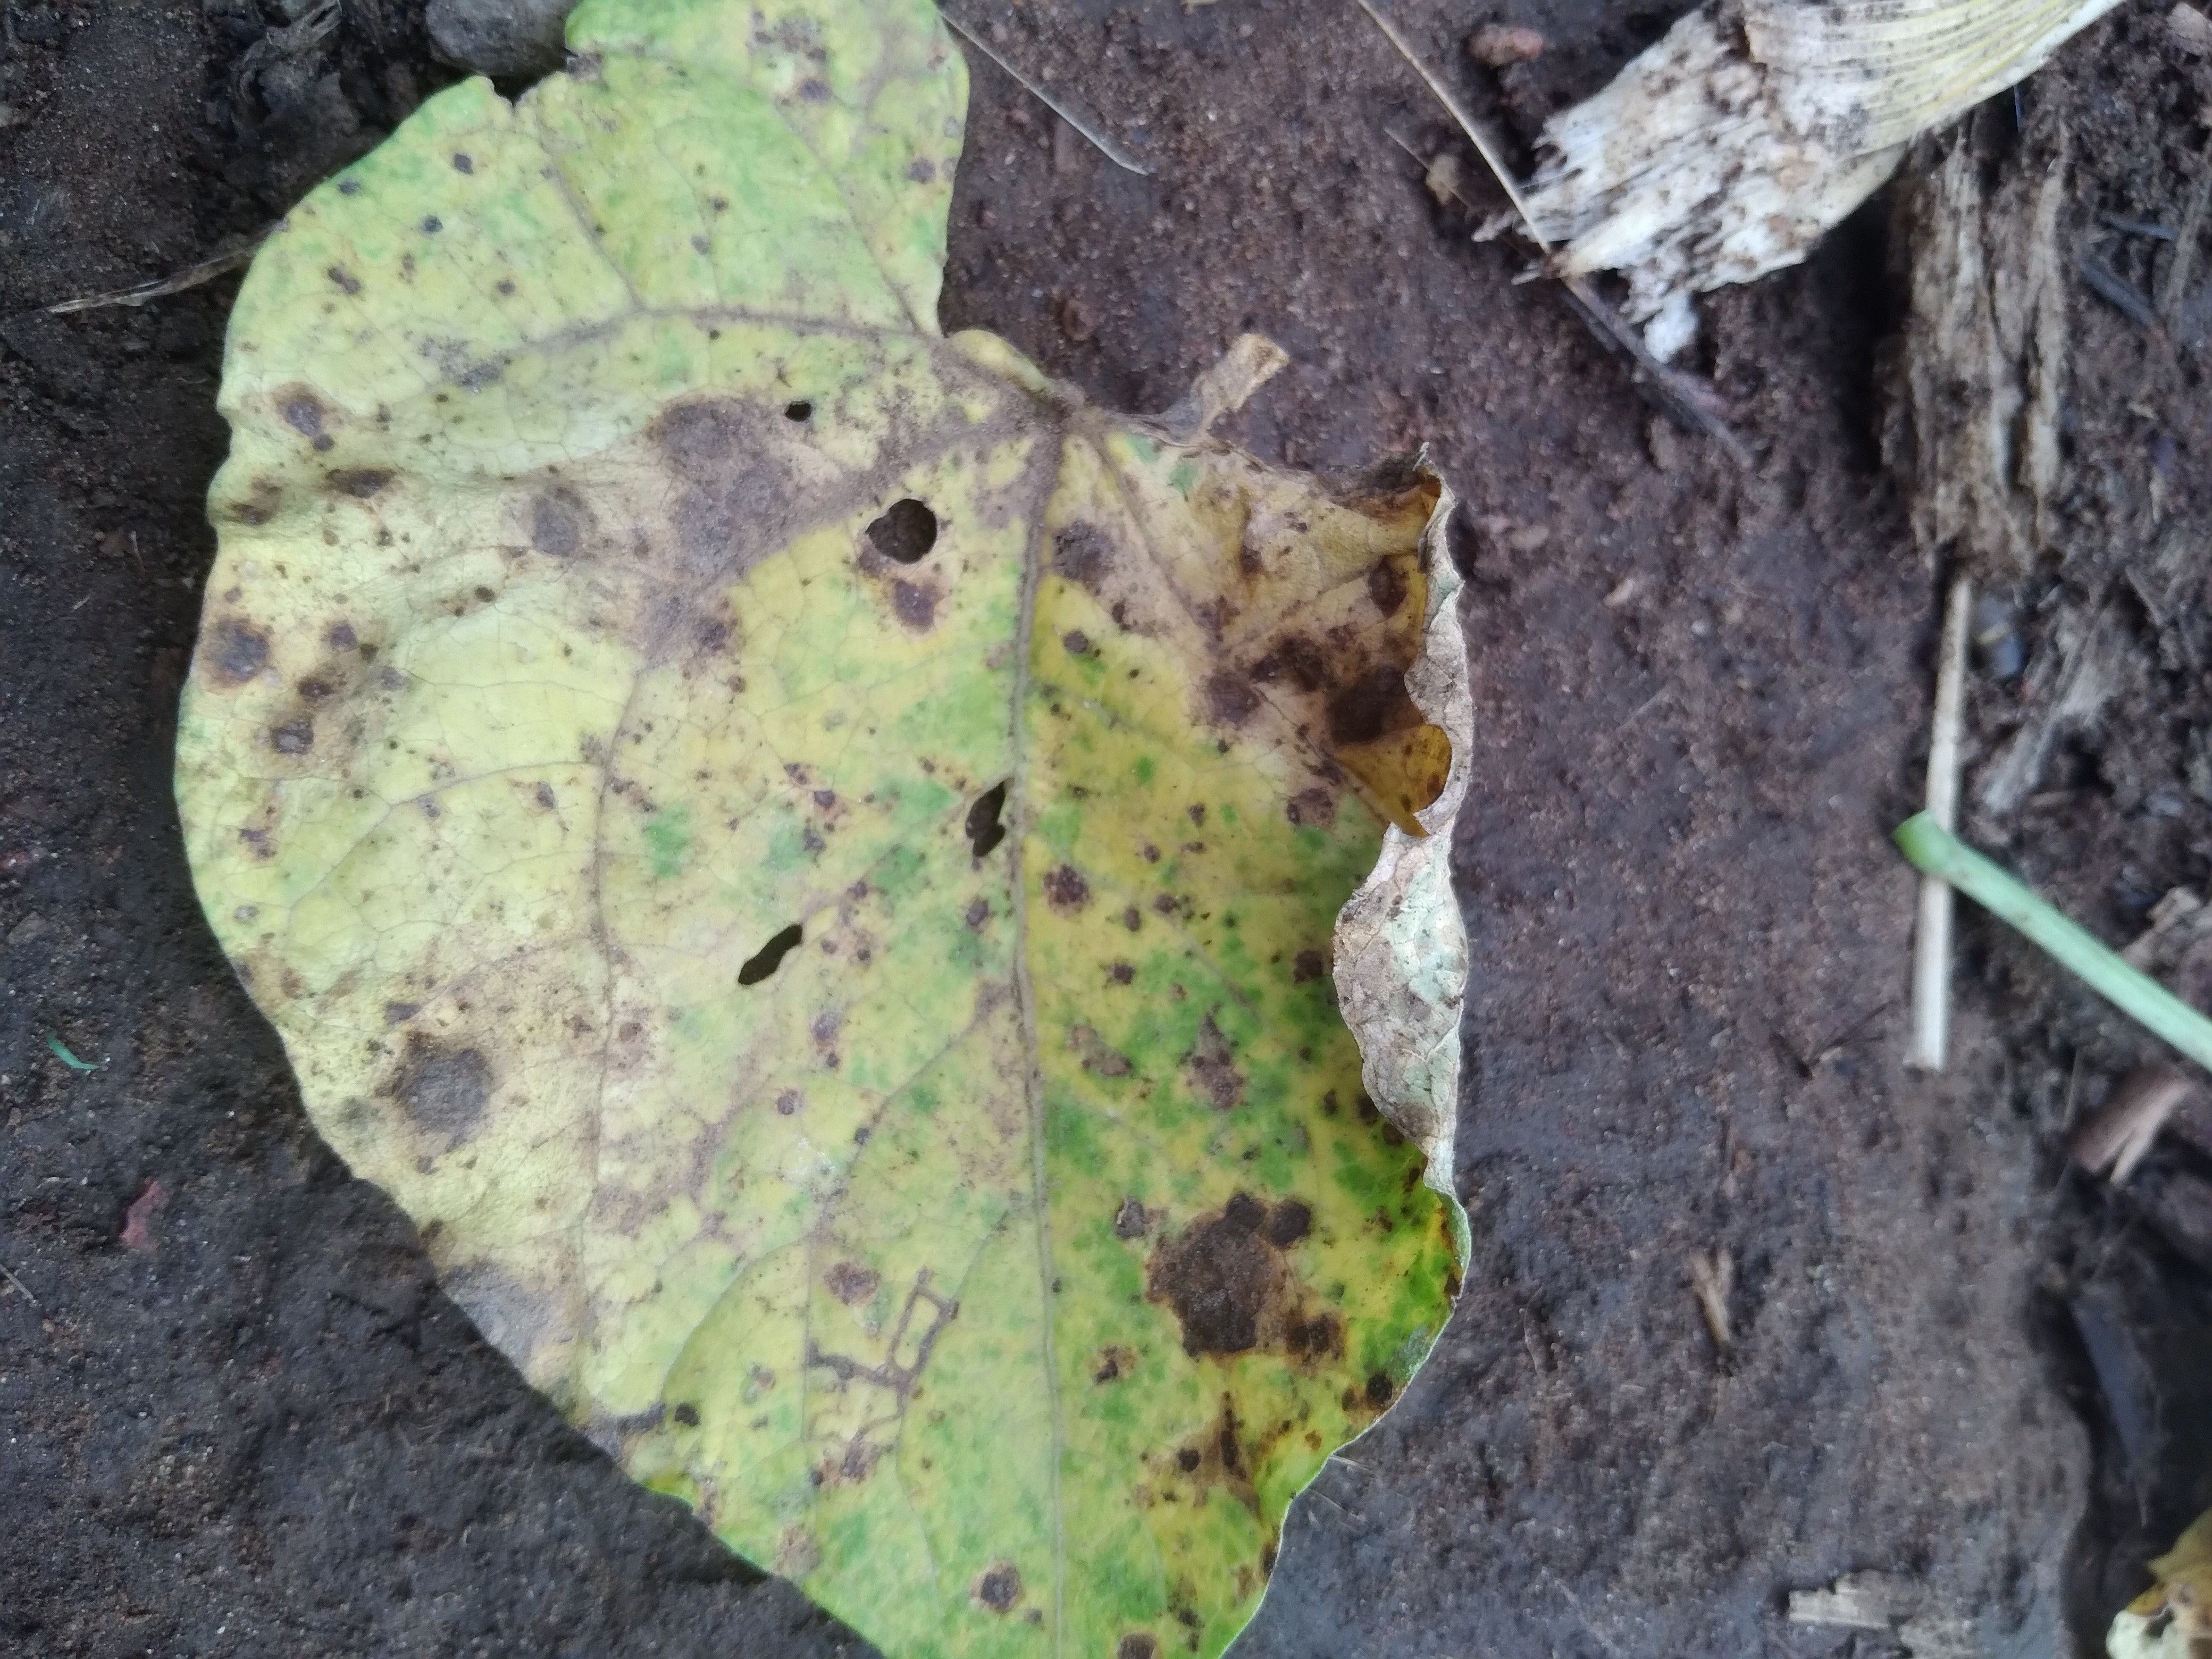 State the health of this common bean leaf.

rust
